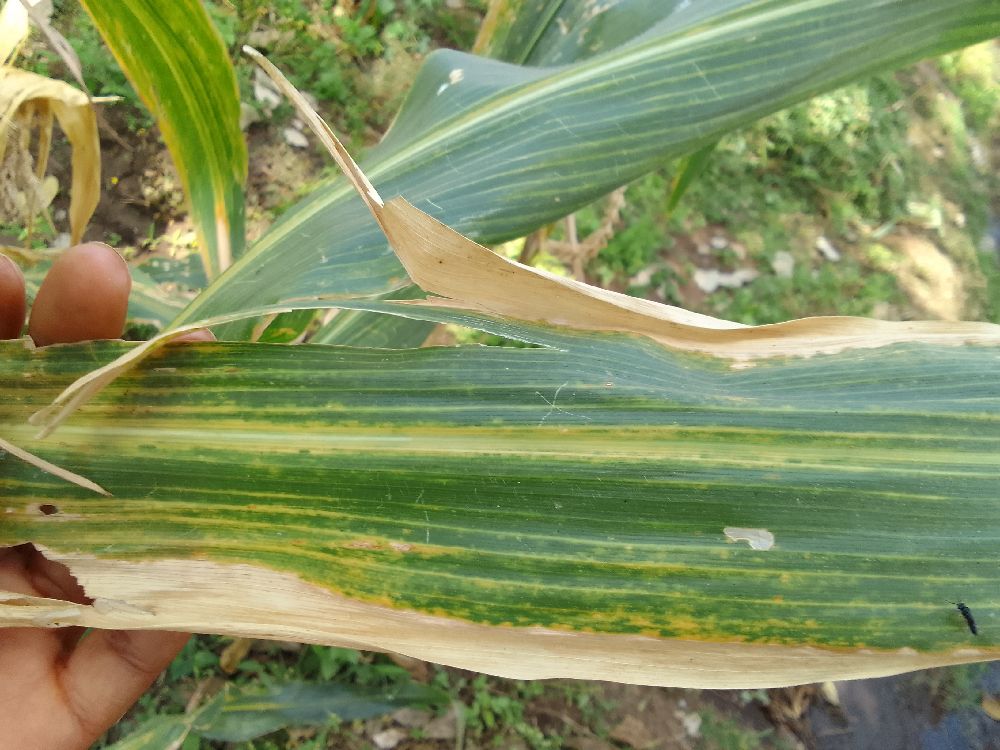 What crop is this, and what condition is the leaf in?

maize, maize lethal necrosis
